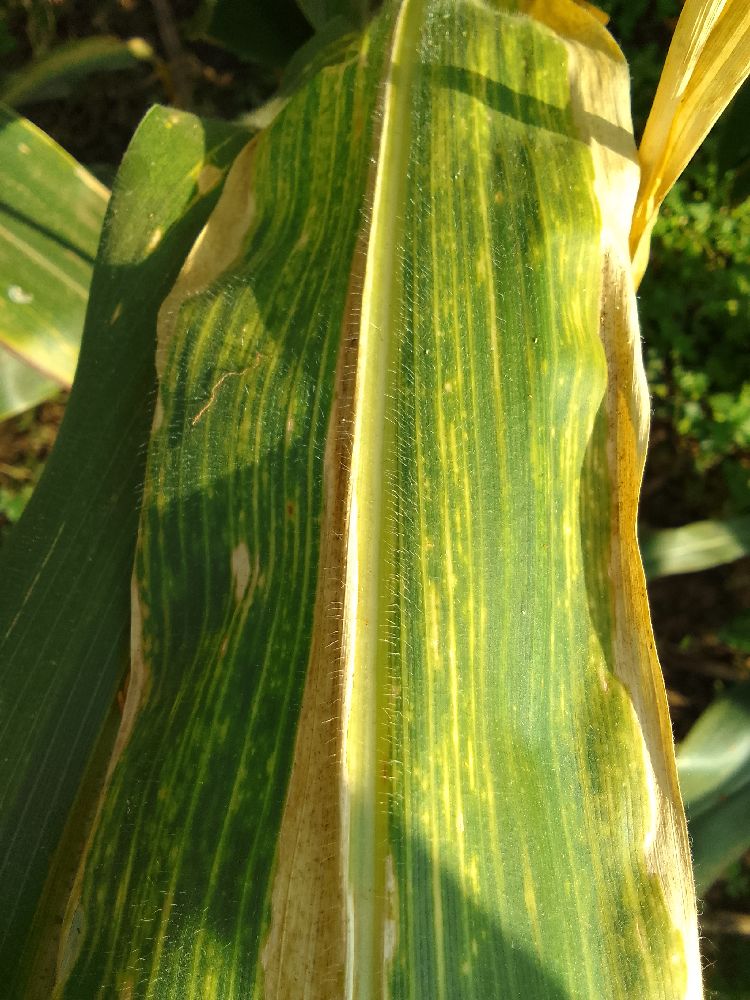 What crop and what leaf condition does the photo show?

maize, maize lethal necrosis
